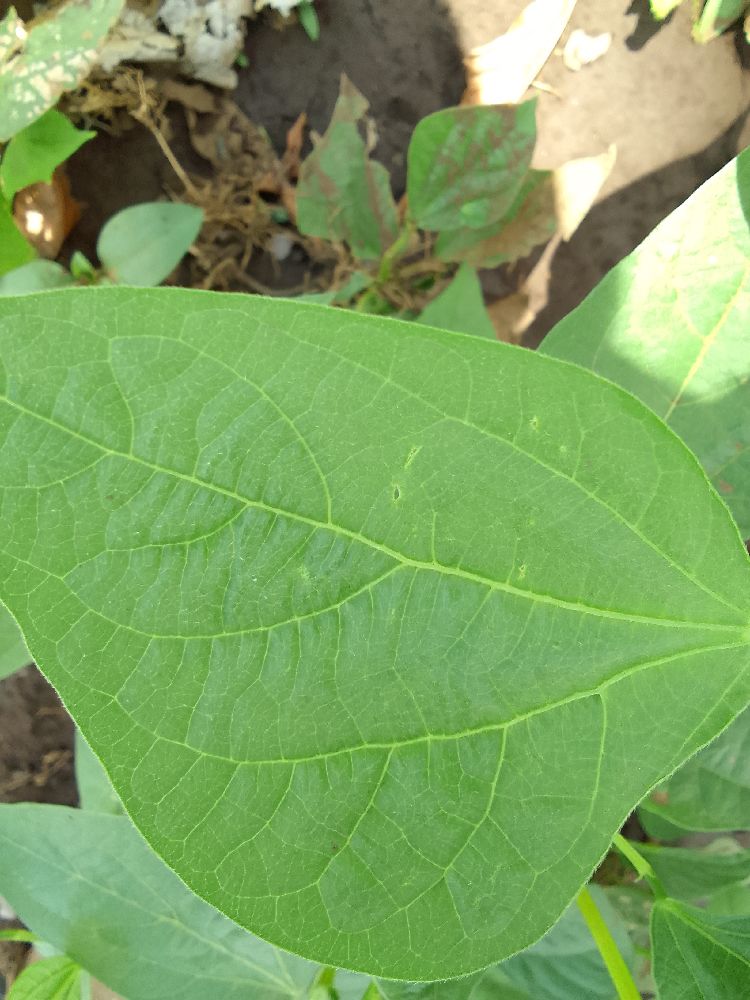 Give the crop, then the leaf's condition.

common bean, healthy
